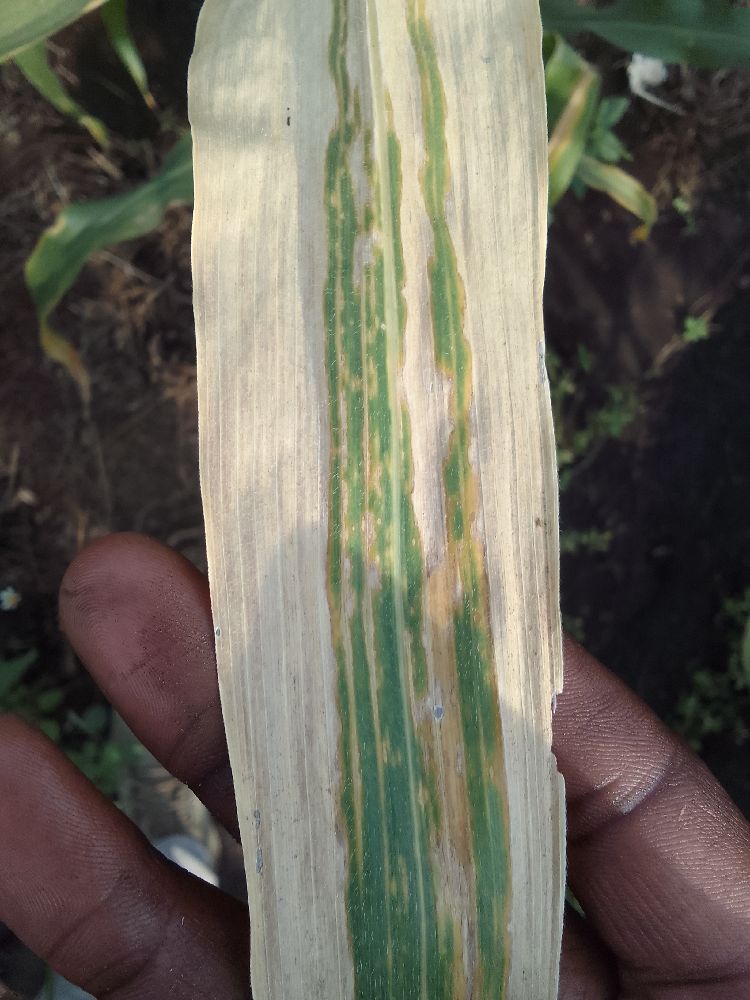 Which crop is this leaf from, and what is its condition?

maize, maize lethal necrosis
